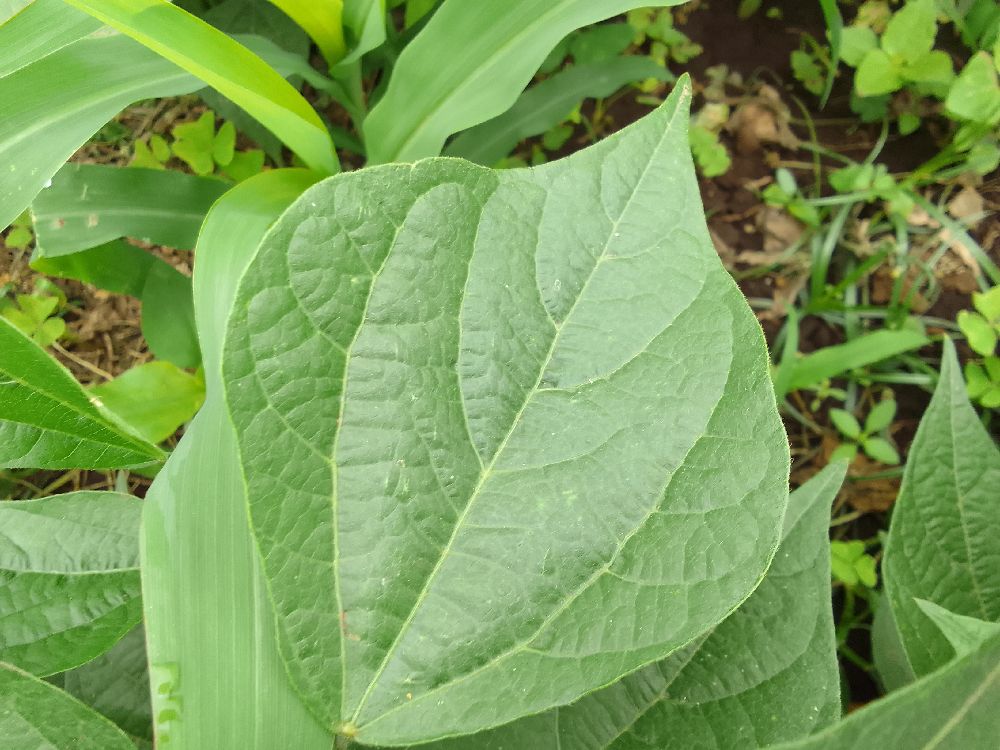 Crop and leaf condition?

common bean, healthy
